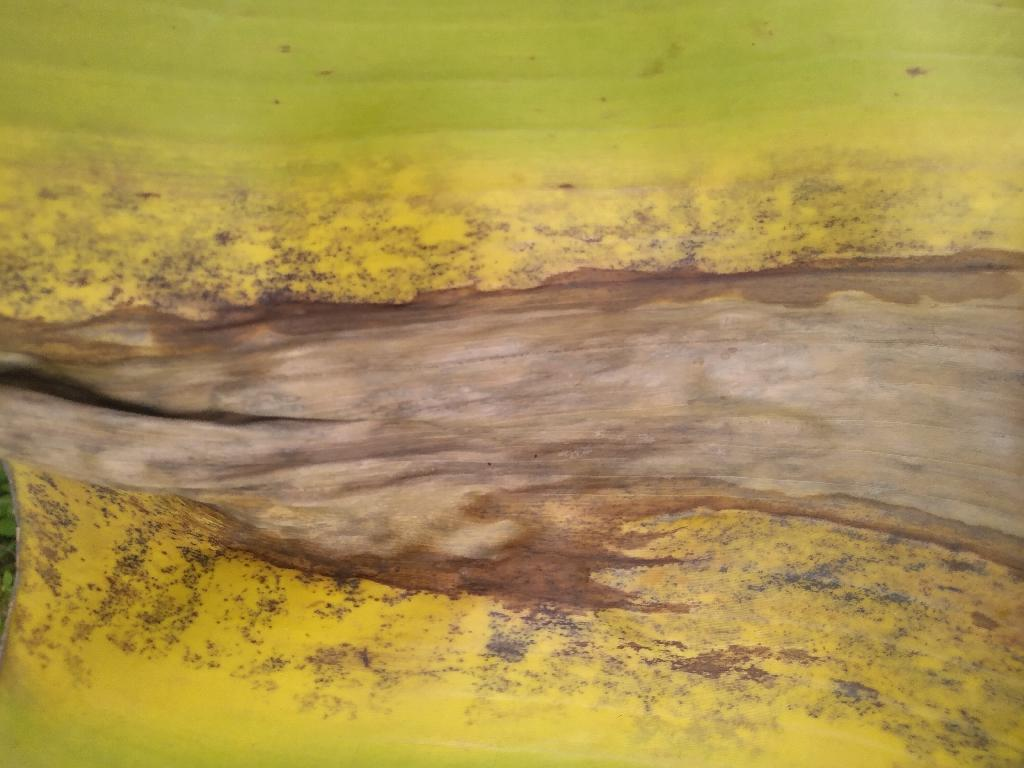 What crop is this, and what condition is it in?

banana, black sigatoka
